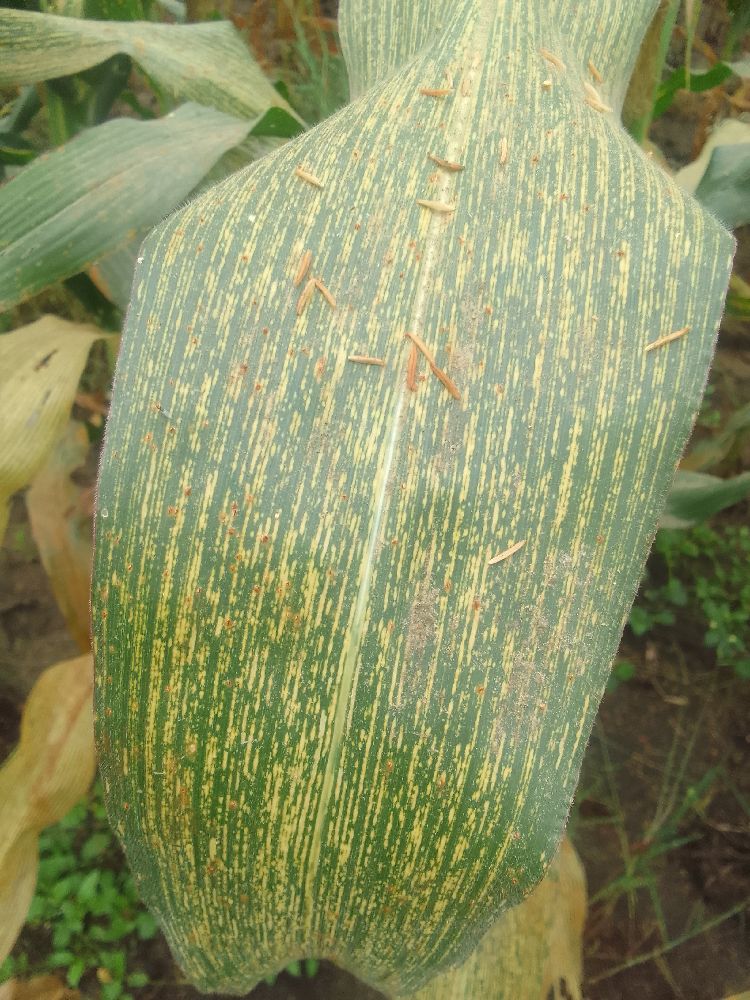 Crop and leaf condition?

maize, maize streak virus
